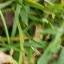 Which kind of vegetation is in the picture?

grass
